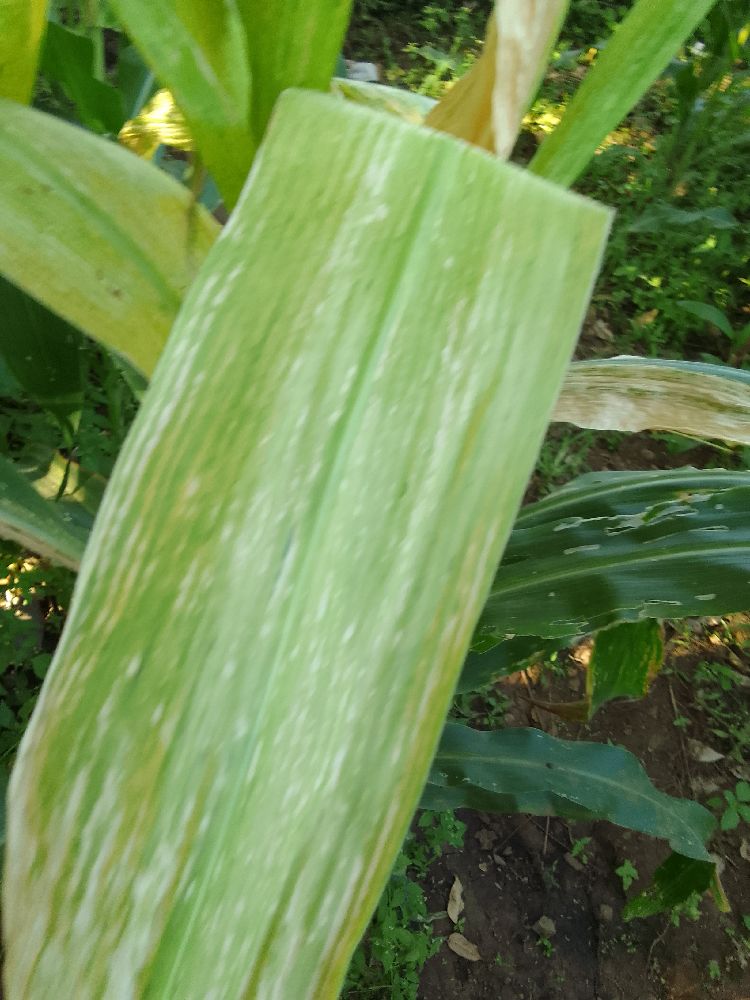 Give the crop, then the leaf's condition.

maize, maize lethal necrosis
